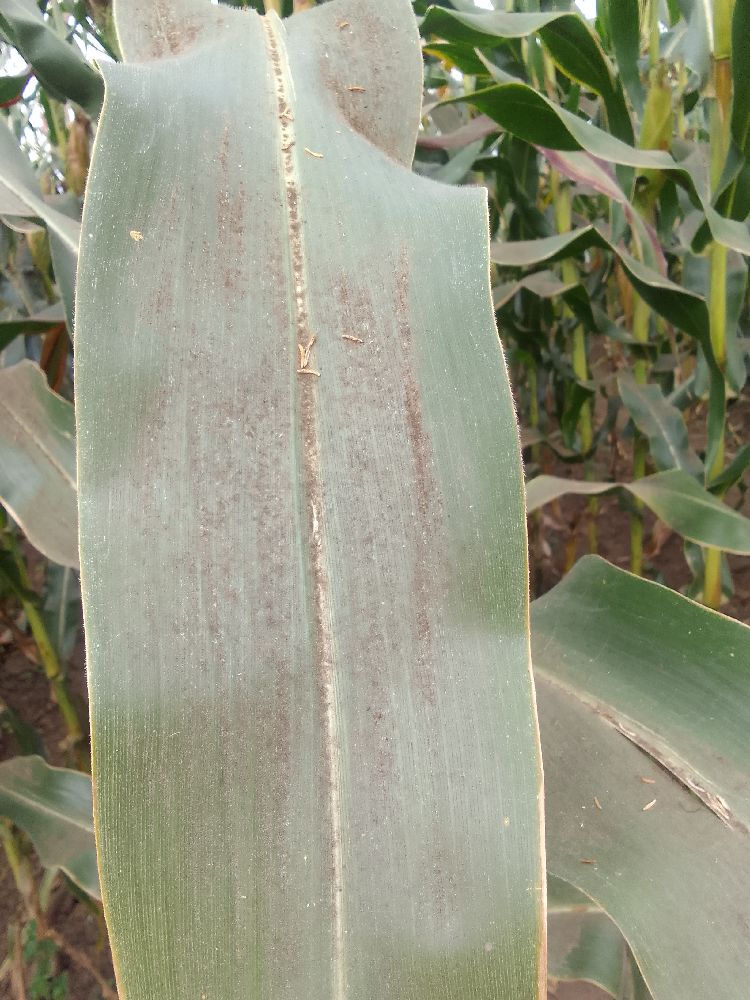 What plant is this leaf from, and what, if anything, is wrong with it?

maize, healthy
